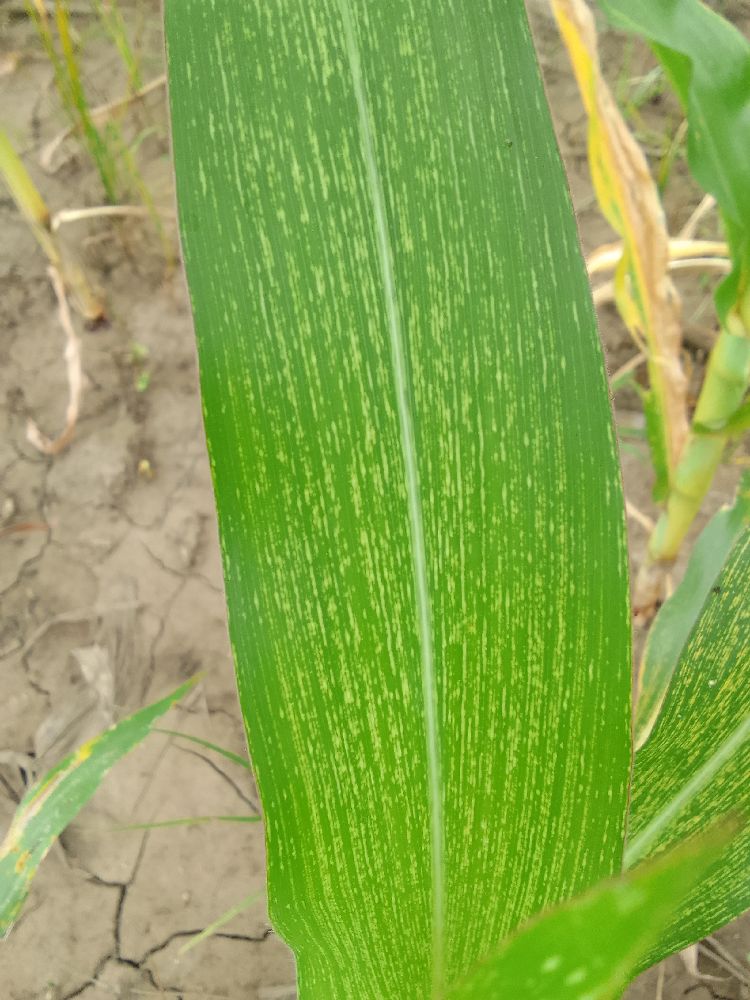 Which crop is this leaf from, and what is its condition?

maize, maize streak virus
